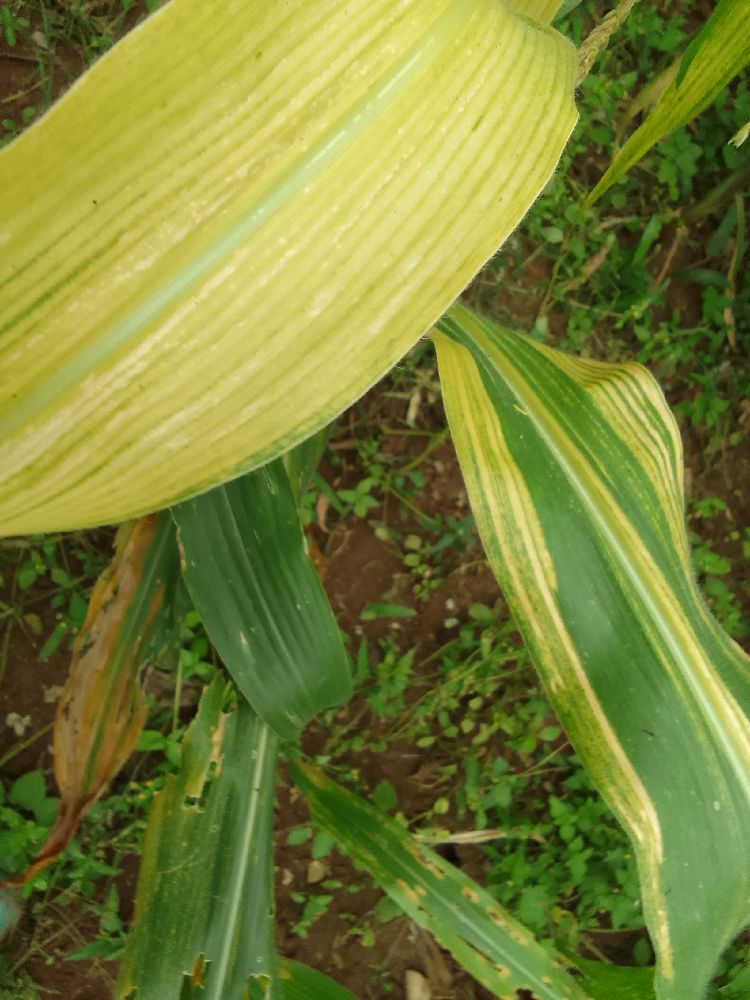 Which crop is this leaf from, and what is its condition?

maize, maize lethal necrosis
